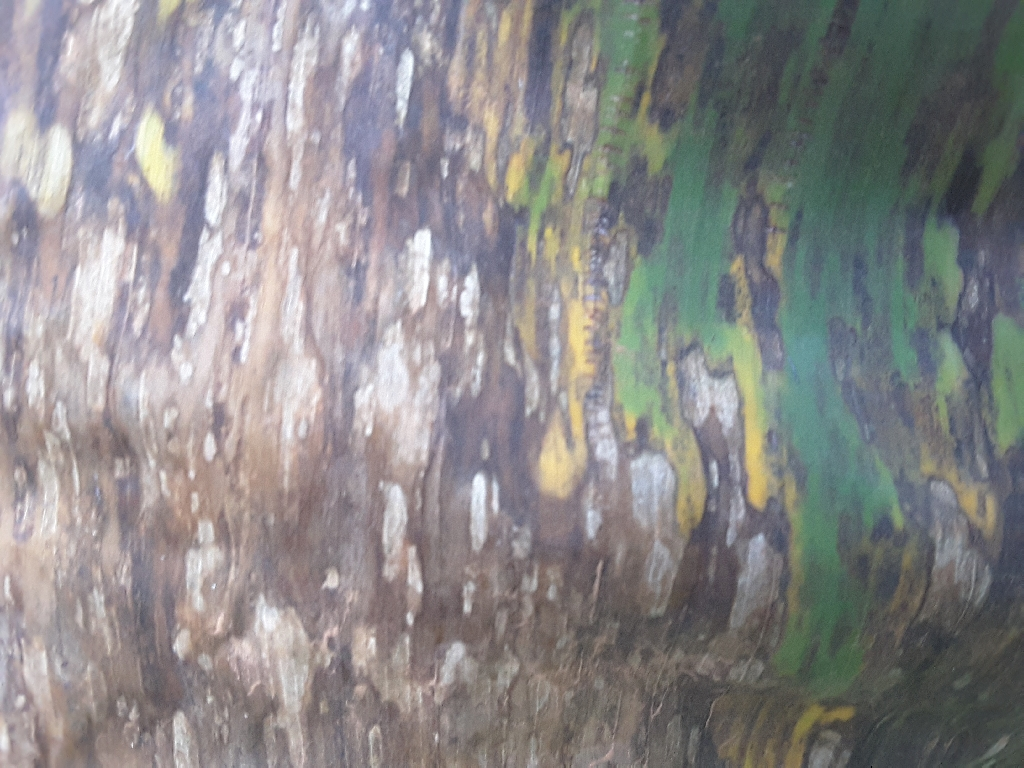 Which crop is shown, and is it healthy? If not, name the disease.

banana, black sigatoka
